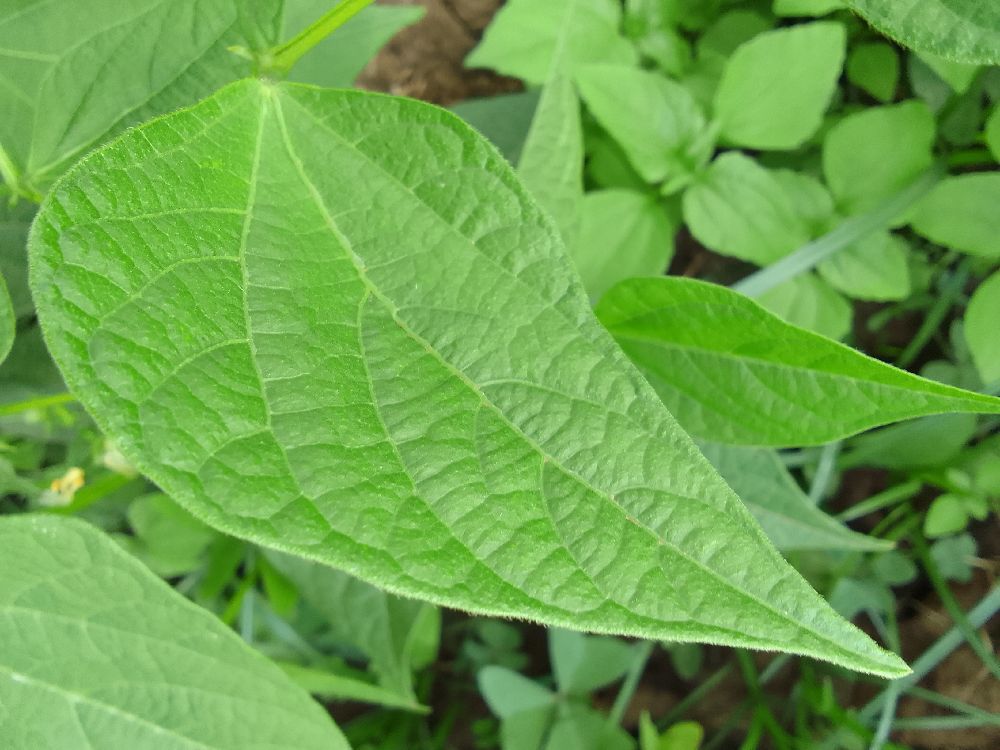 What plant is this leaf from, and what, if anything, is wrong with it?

common bean, healthy
